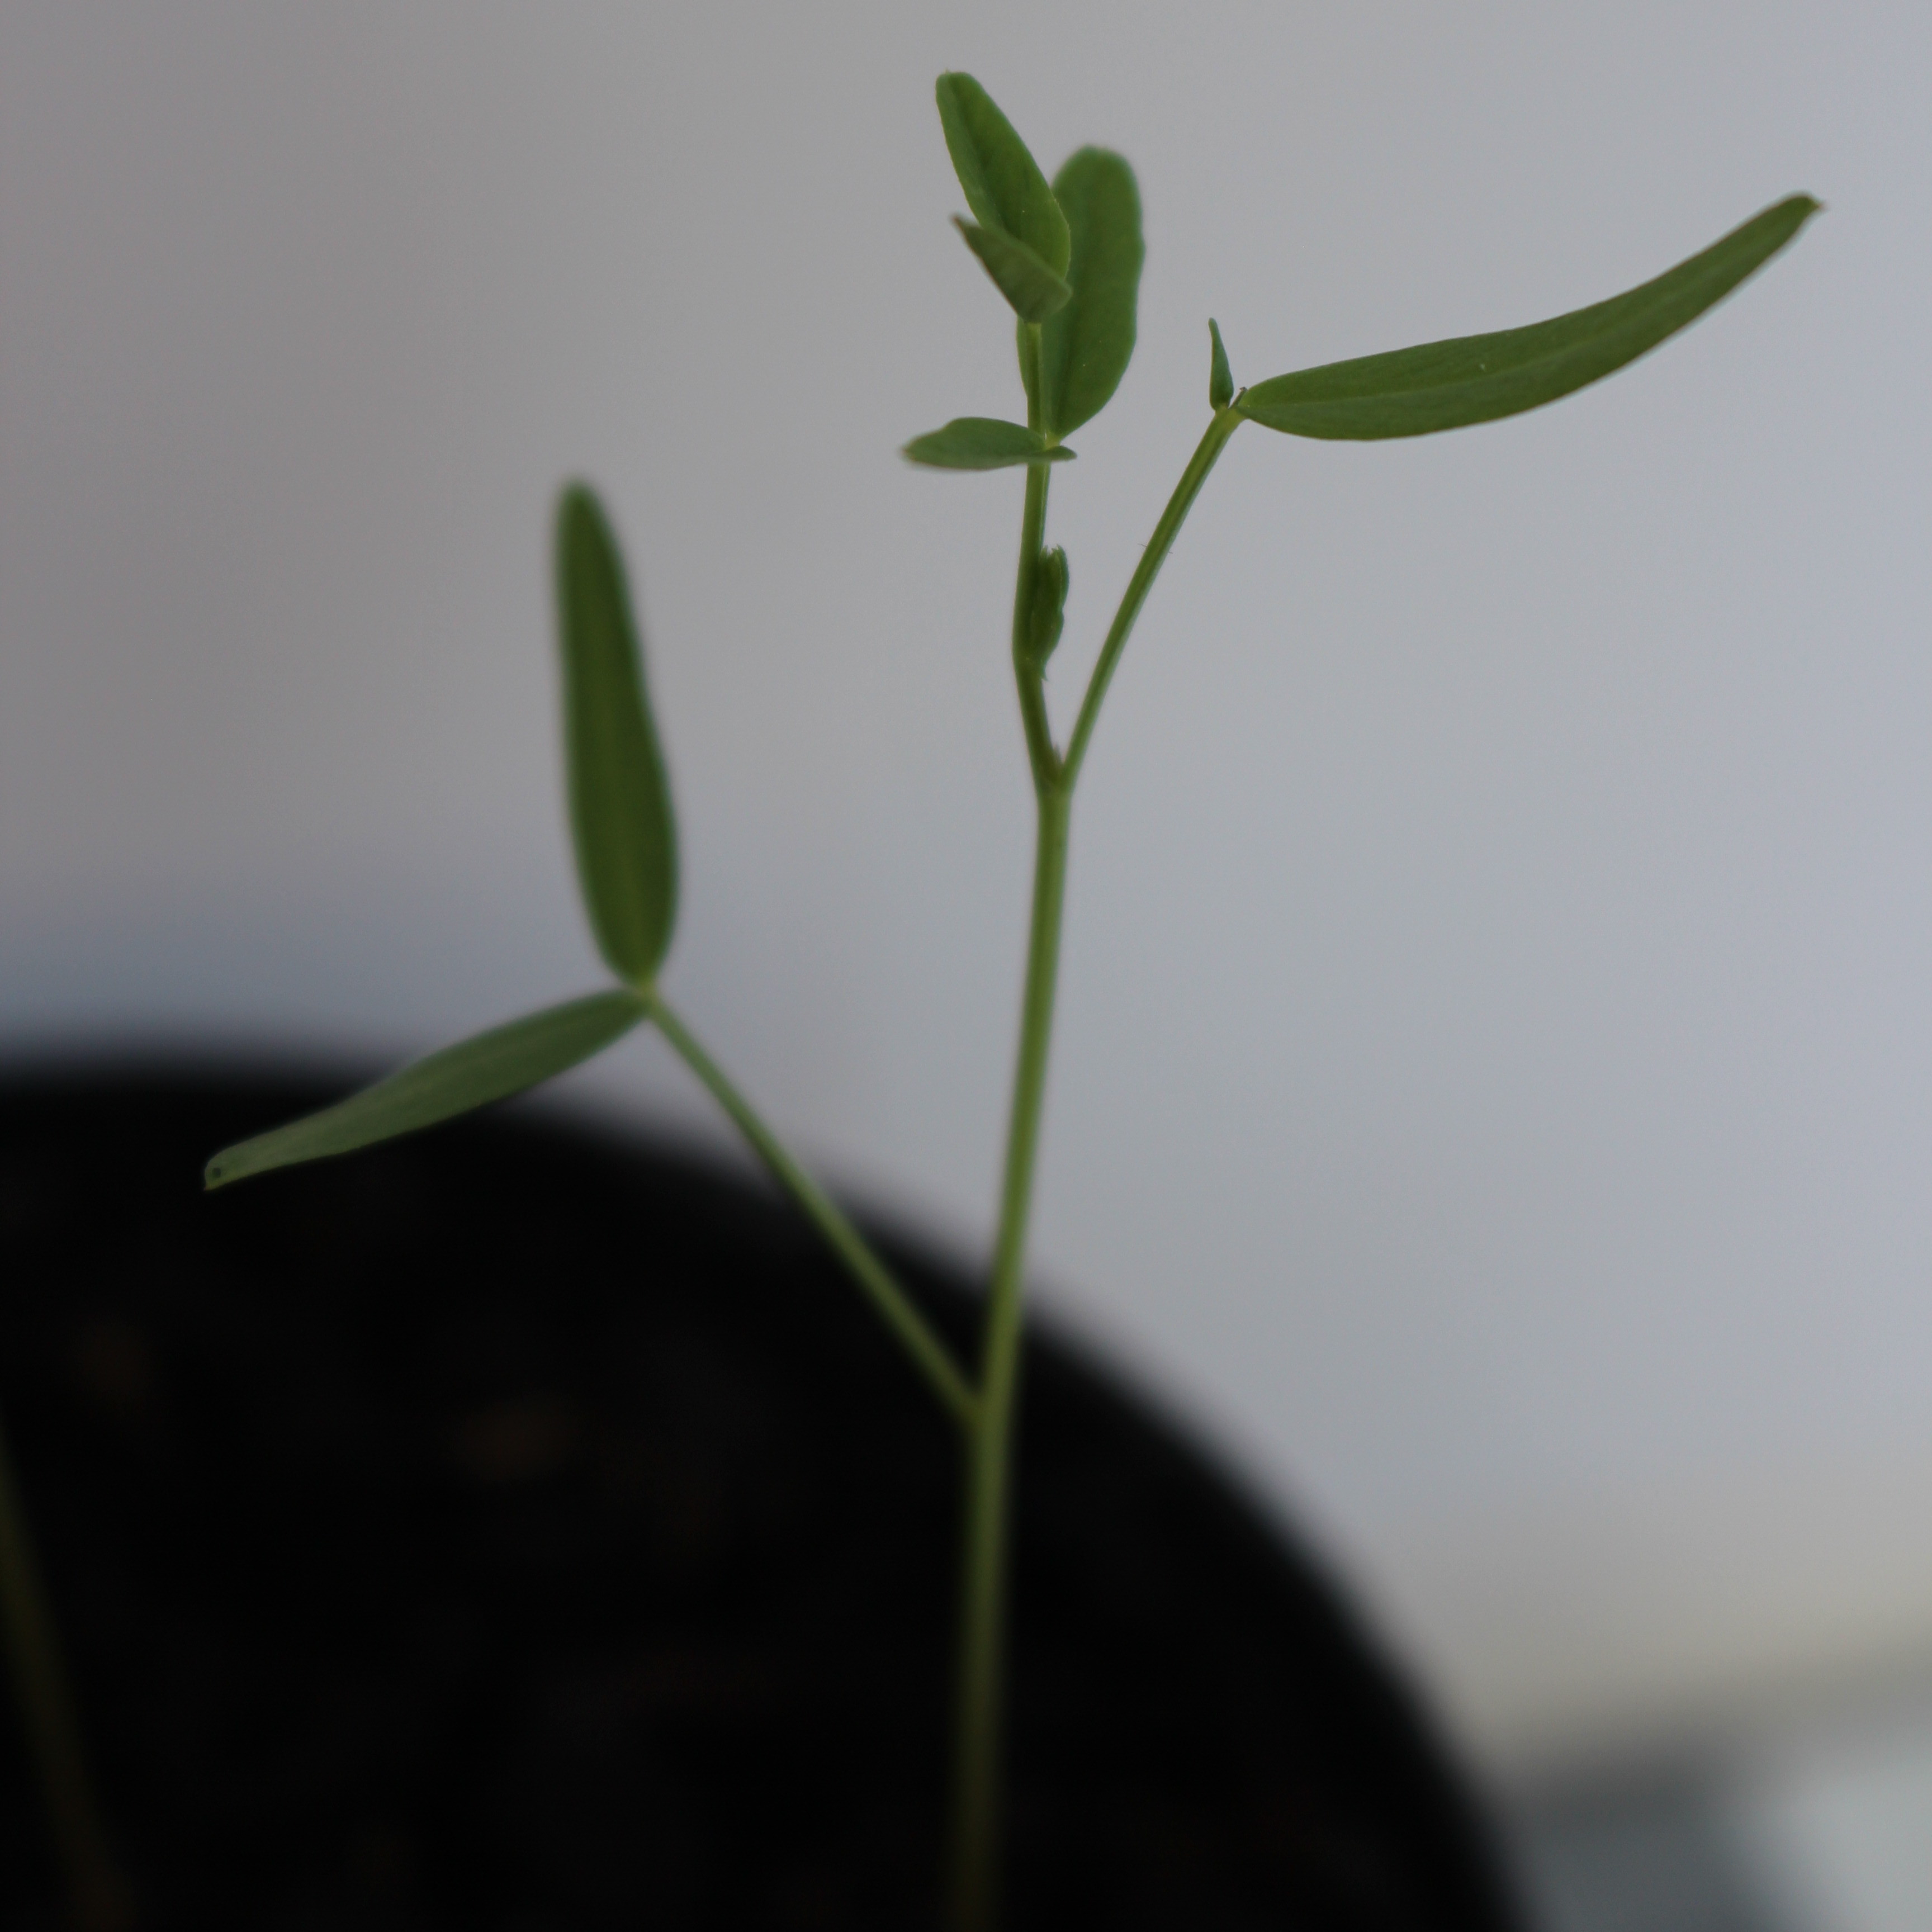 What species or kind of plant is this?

Vicia sativa
